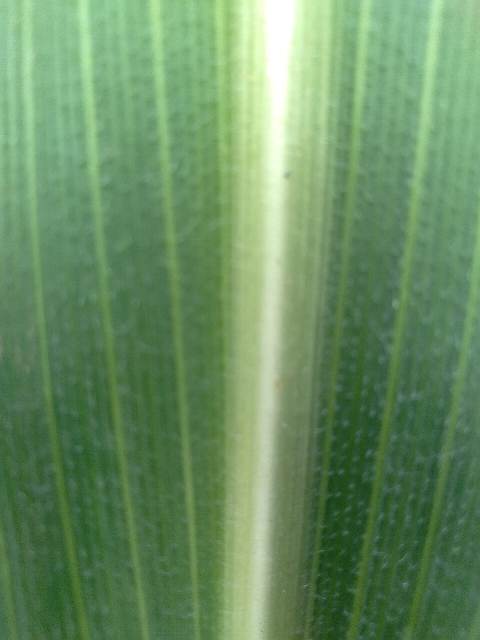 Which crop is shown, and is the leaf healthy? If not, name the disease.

maize, healthy
